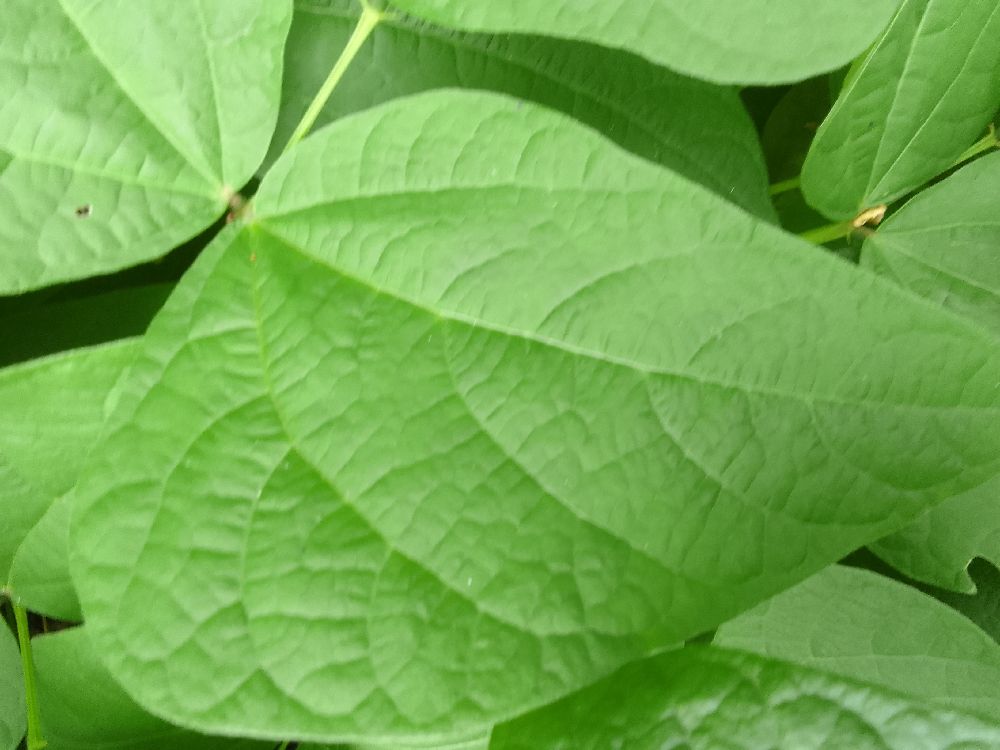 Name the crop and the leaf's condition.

common bean, healthy
